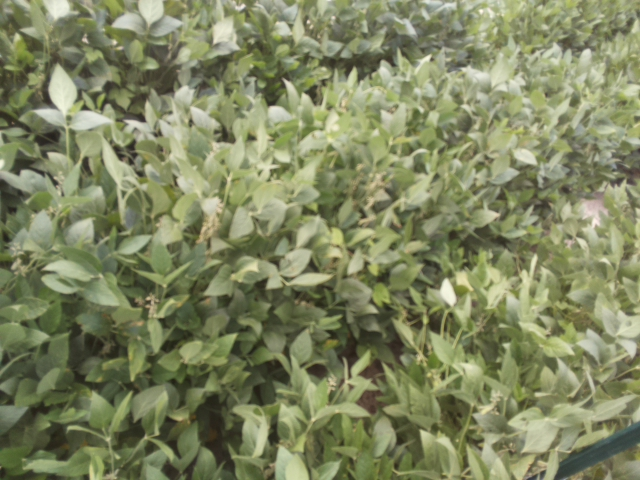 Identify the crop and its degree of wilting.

soybean, slight leaflet or petiole turgor loss in upper canopy
